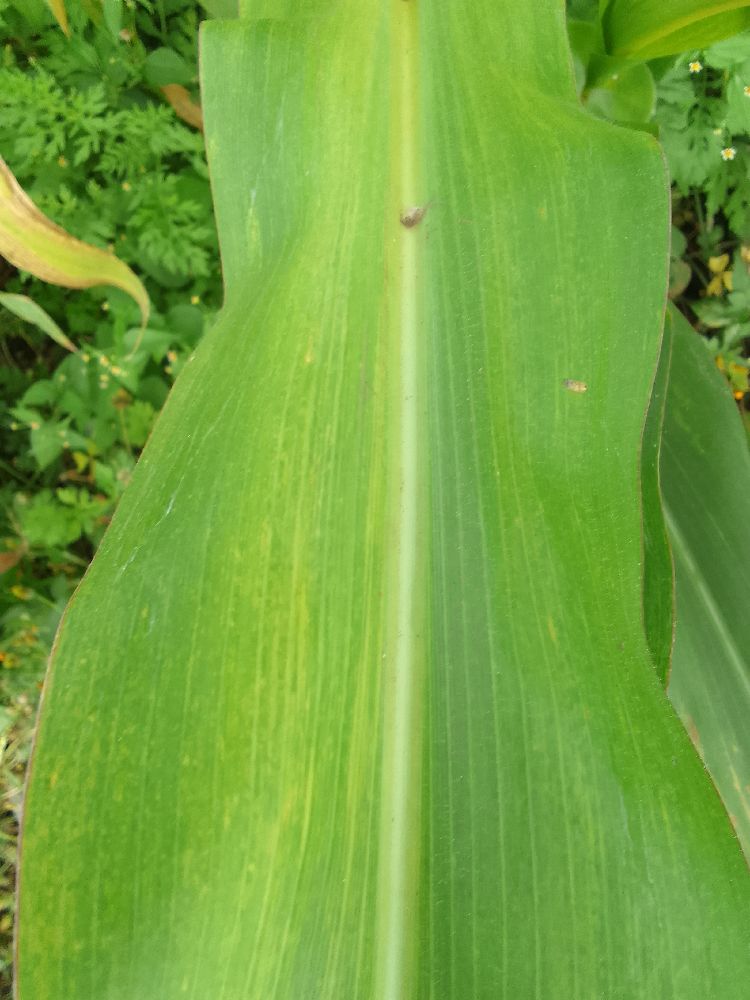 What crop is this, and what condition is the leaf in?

maize, maize lethal necrosis
